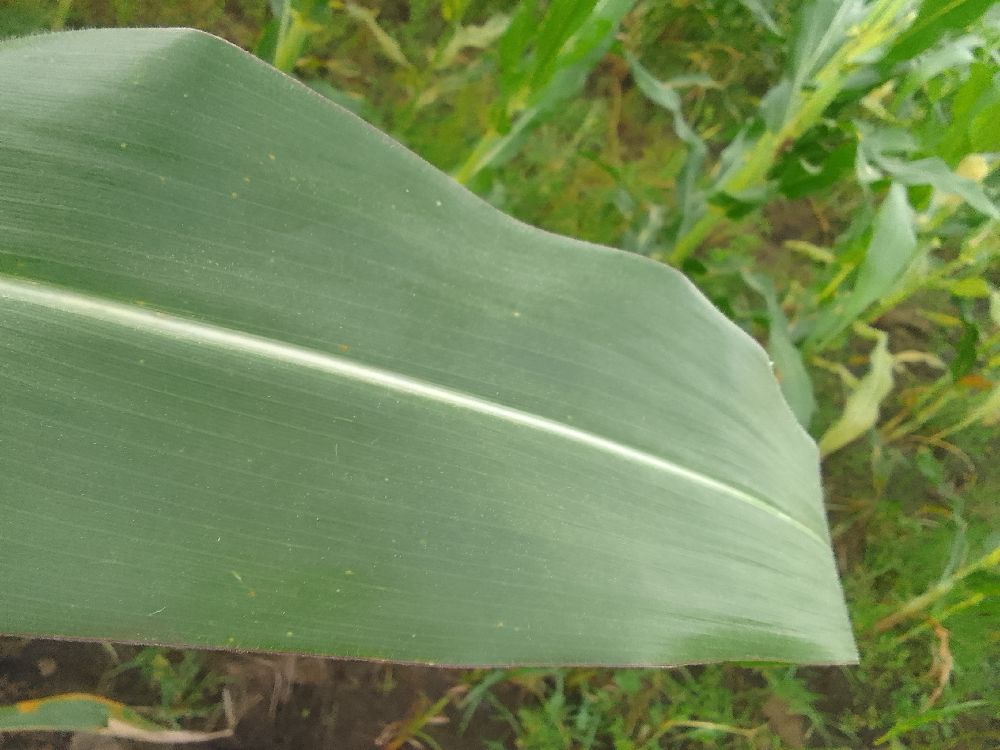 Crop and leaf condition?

maize, healthy
